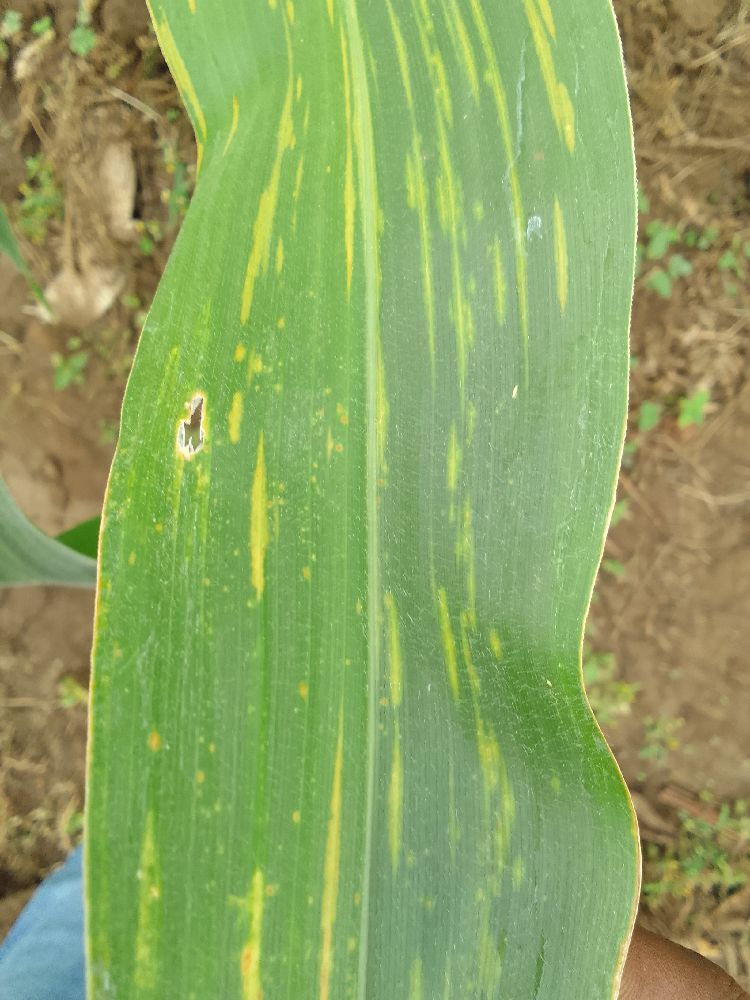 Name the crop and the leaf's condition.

maize, maize lethal necrosis
